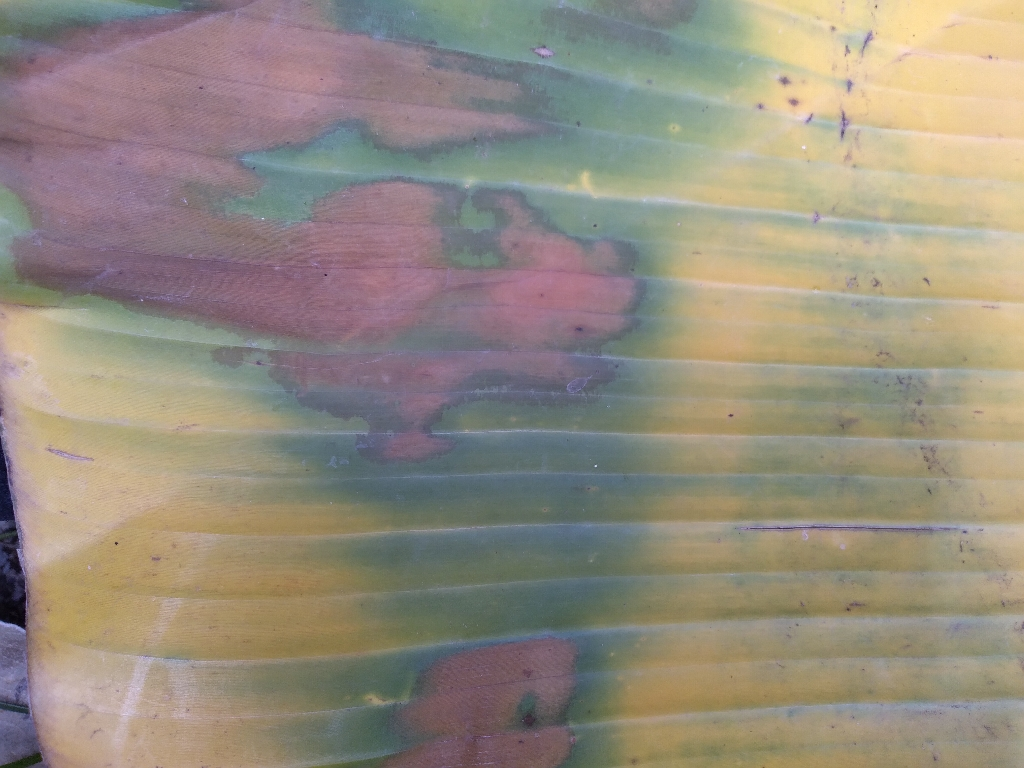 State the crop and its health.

banana, fusarium wilt race 1
